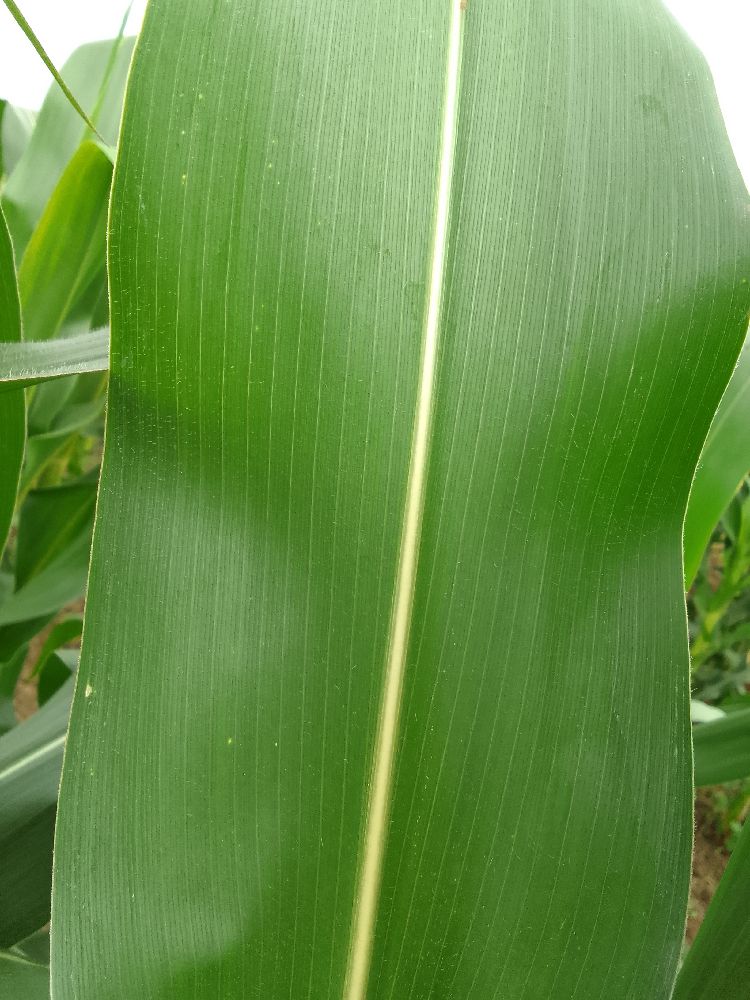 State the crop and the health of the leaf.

maize, healthy
